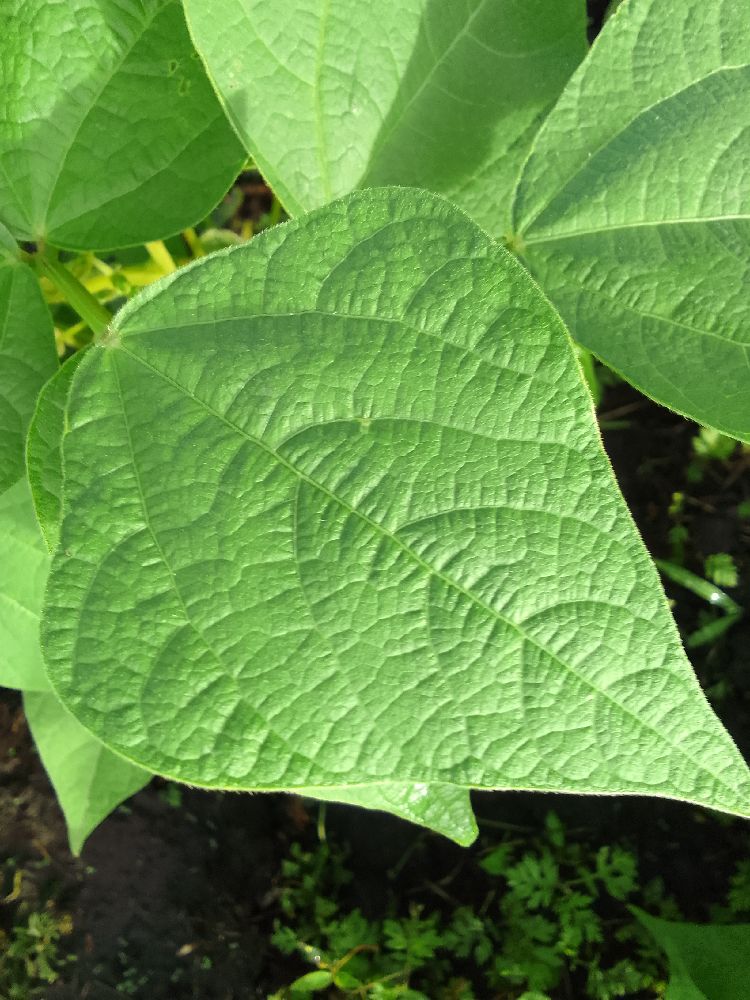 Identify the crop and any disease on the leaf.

common bean, healthy
